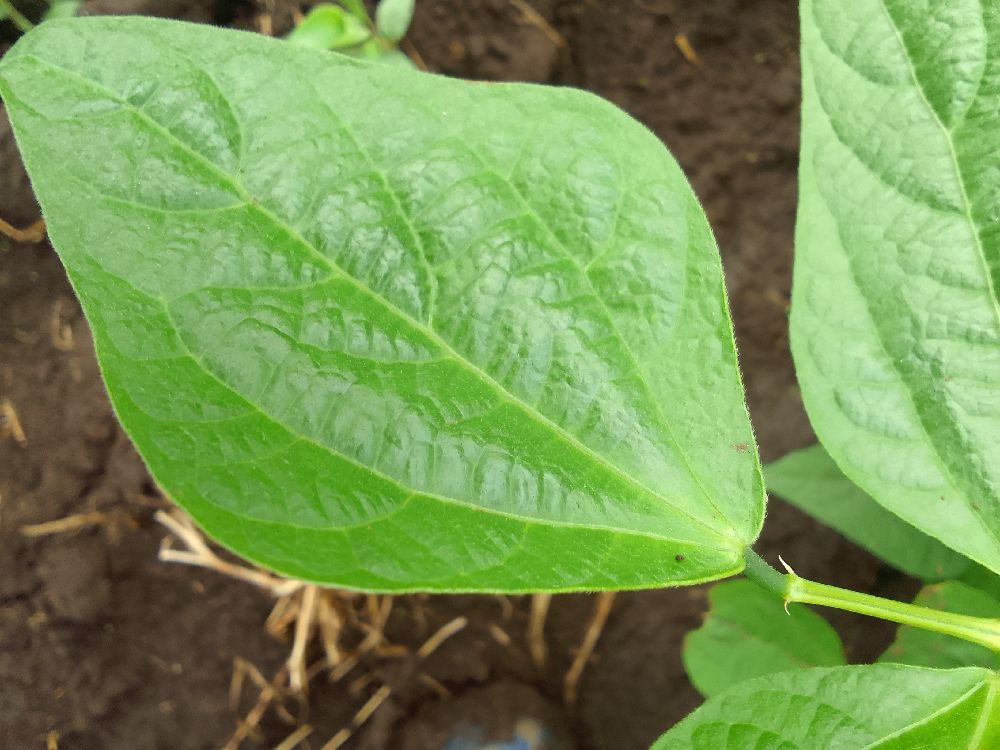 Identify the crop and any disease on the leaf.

common bean, healthy
